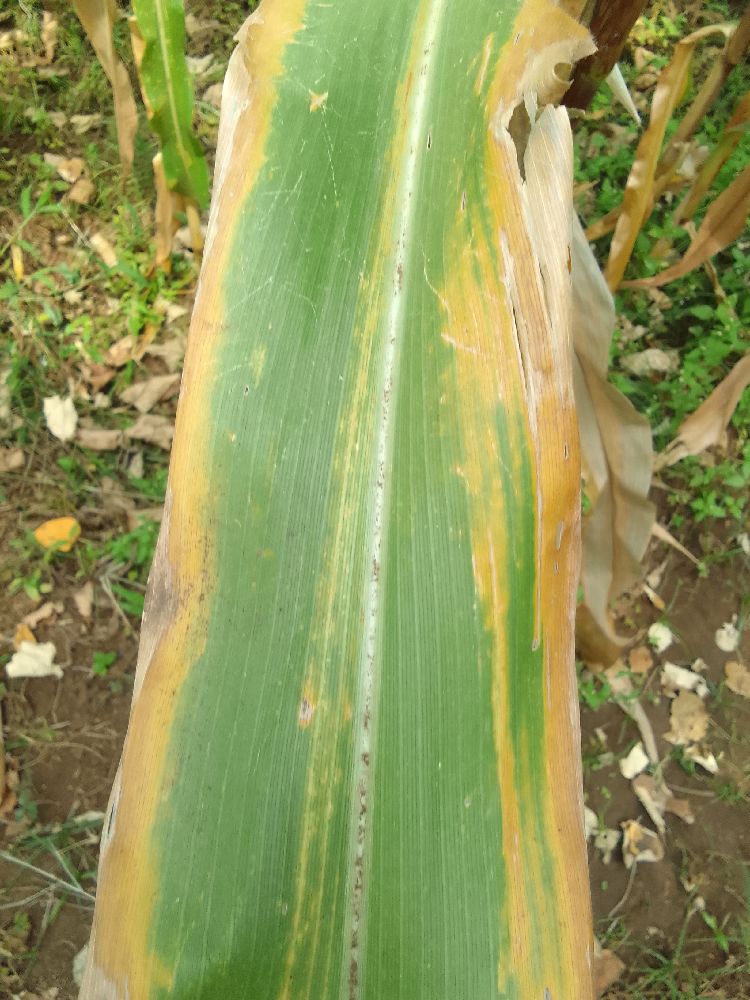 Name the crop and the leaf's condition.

maize, maize lethal necrosis
